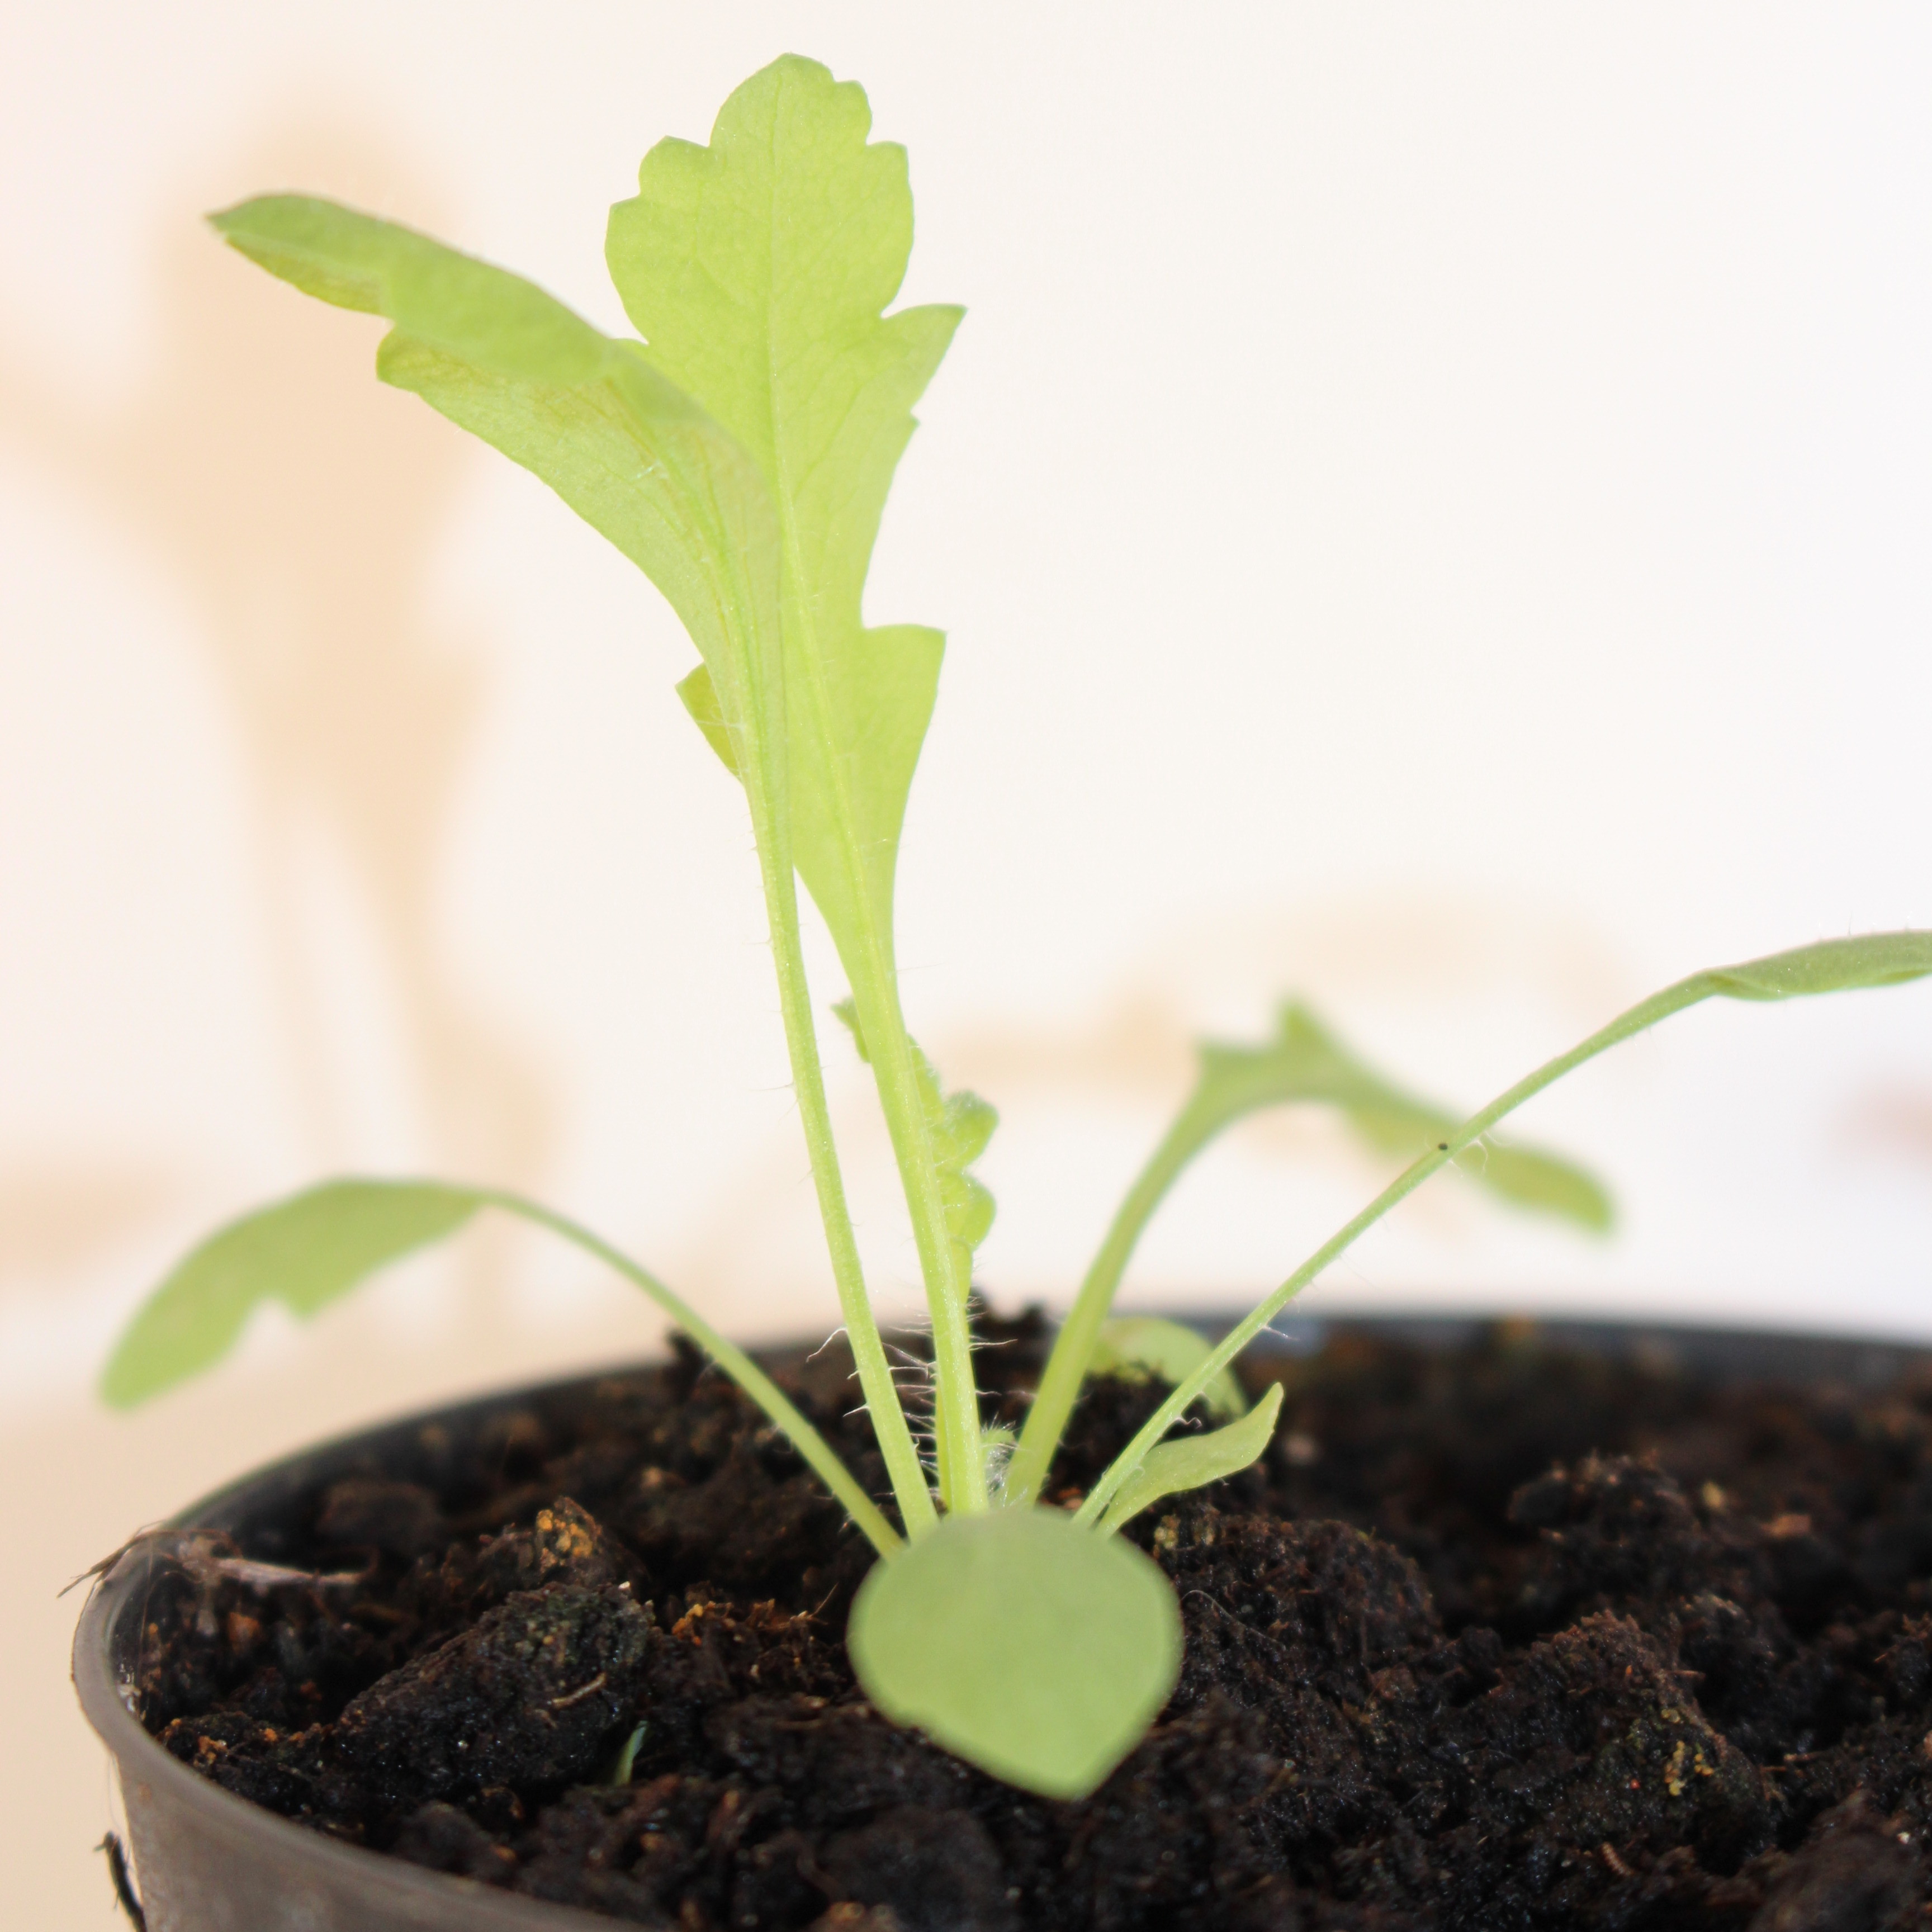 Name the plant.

Papaver rhoeas
